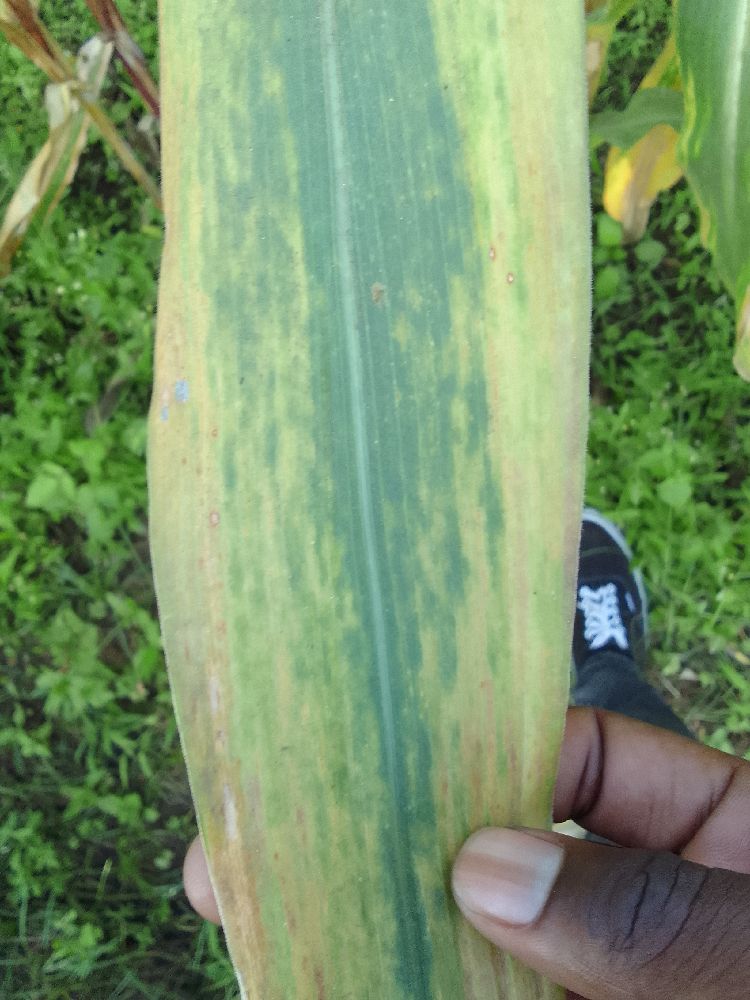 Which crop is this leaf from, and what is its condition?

maize, maize lethal necrosis
